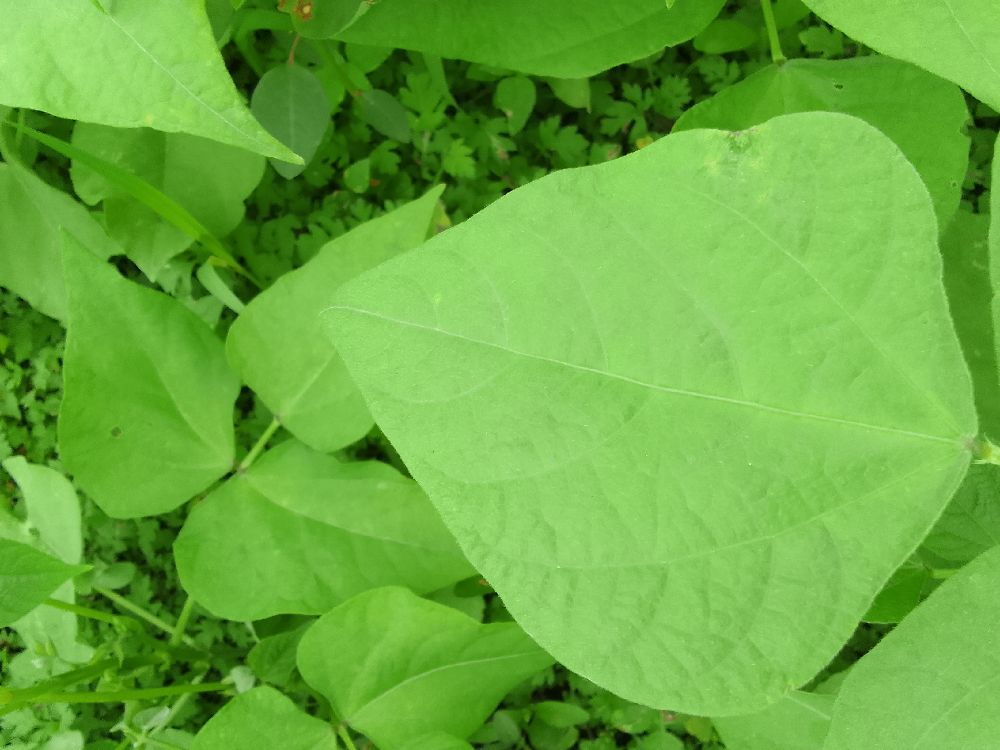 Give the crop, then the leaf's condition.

common bean, healthy
